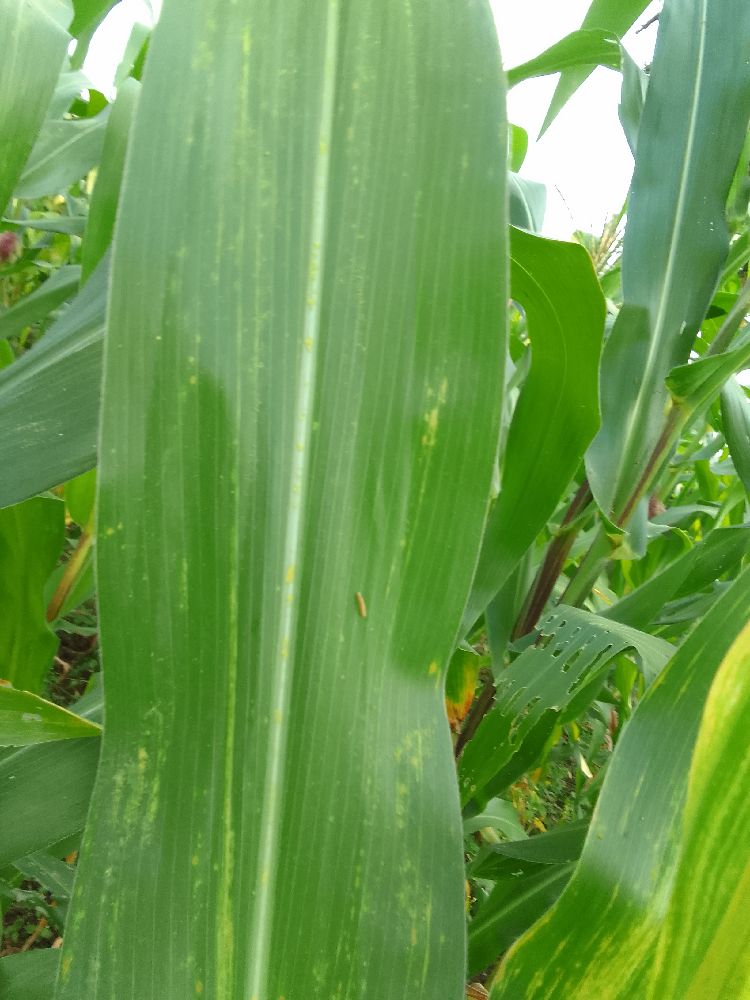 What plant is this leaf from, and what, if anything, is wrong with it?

maize, maize lethal necrosis
